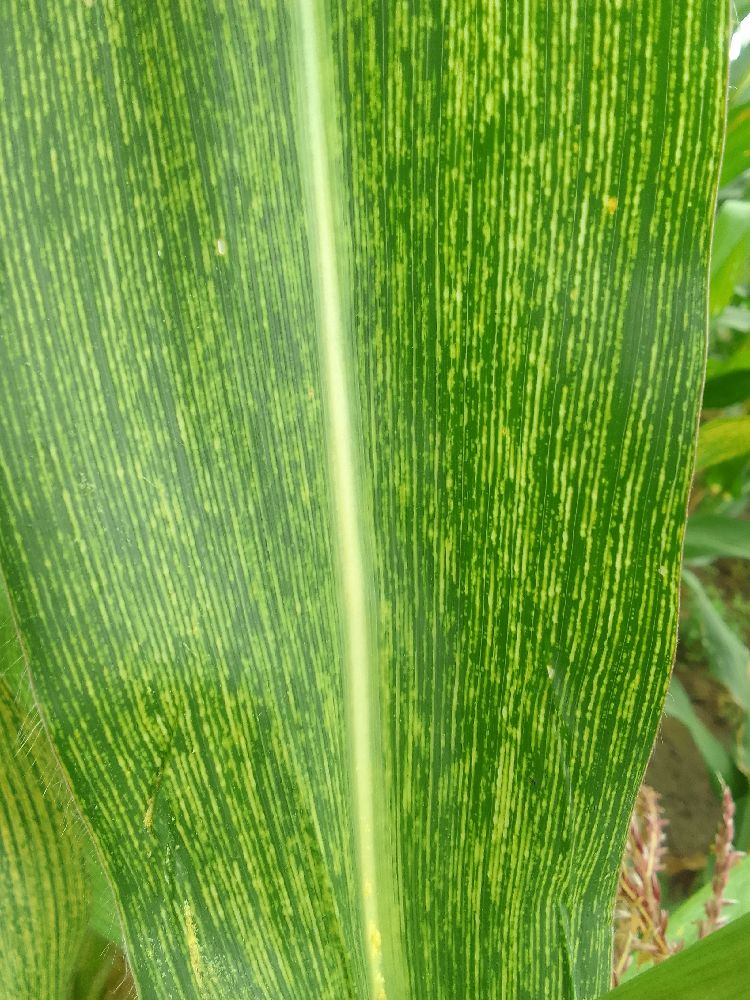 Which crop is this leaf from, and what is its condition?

maize, maize streak virus
